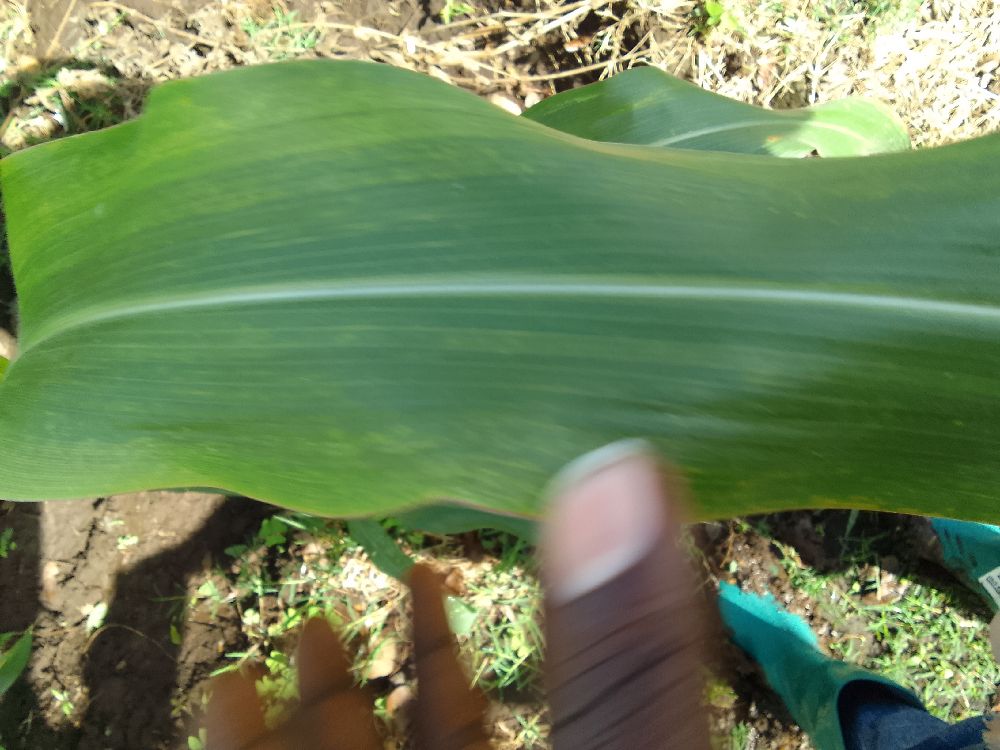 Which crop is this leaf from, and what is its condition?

maize, maize lethal necrosis
